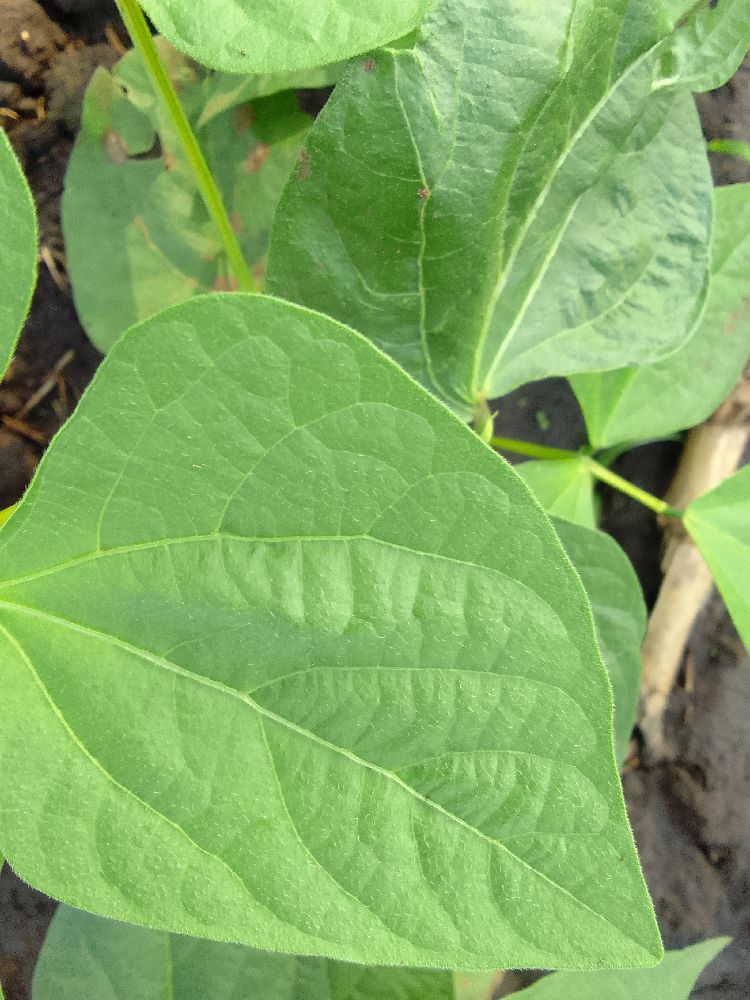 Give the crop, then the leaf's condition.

common bean, healthy
